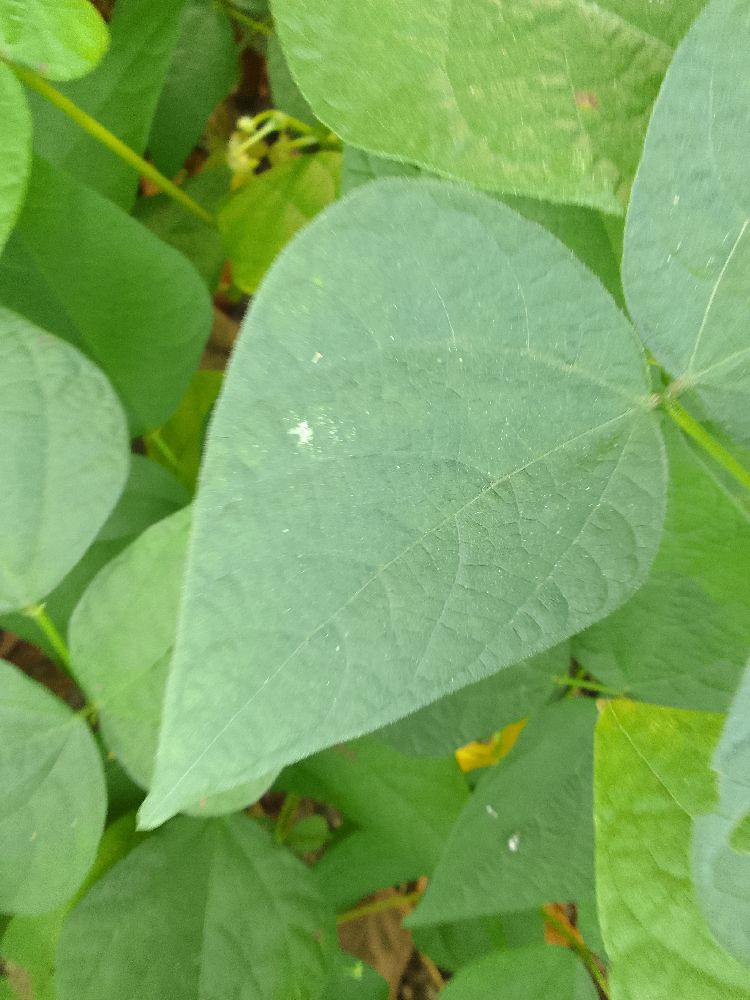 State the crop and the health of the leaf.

common bean, healthy
